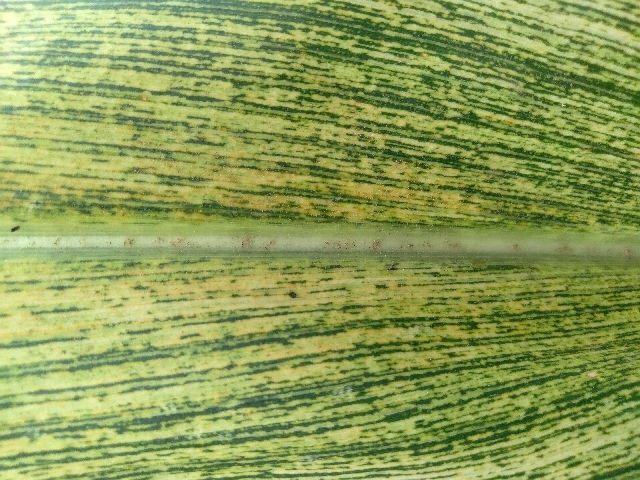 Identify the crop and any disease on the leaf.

maize, maize streak virus
